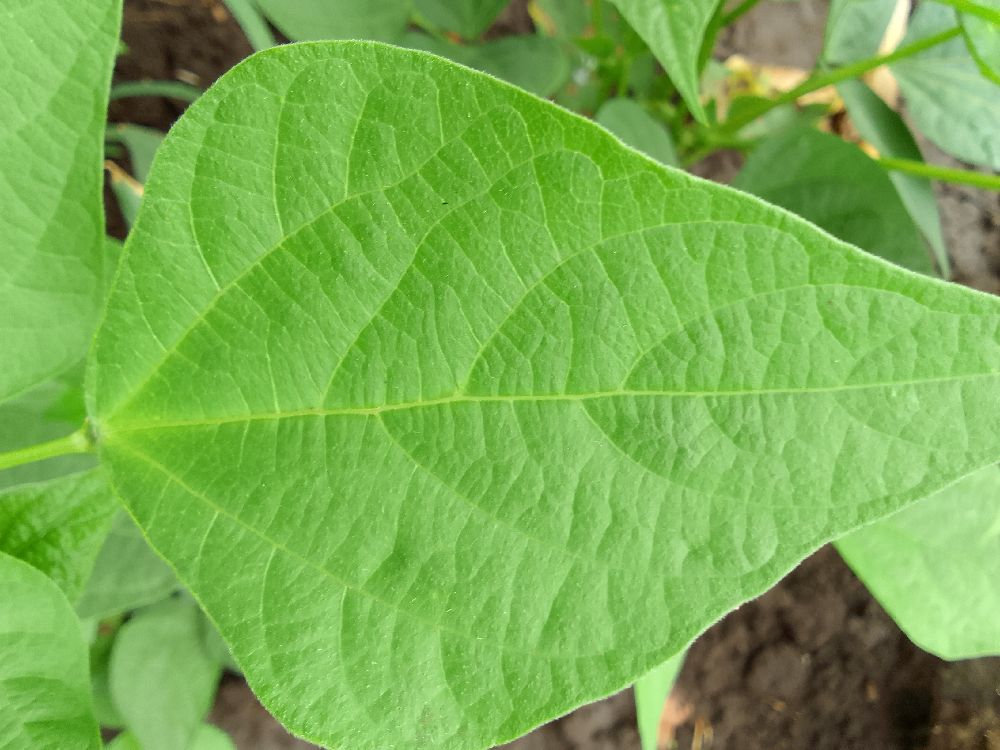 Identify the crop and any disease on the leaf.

common bean, healthy
